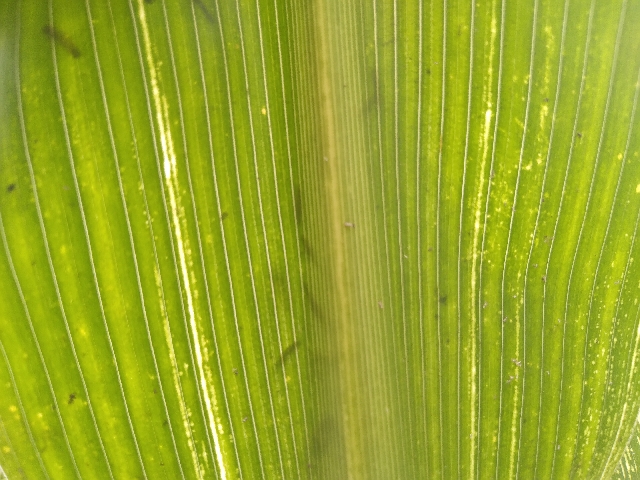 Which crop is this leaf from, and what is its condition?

maize, maize streak virus
